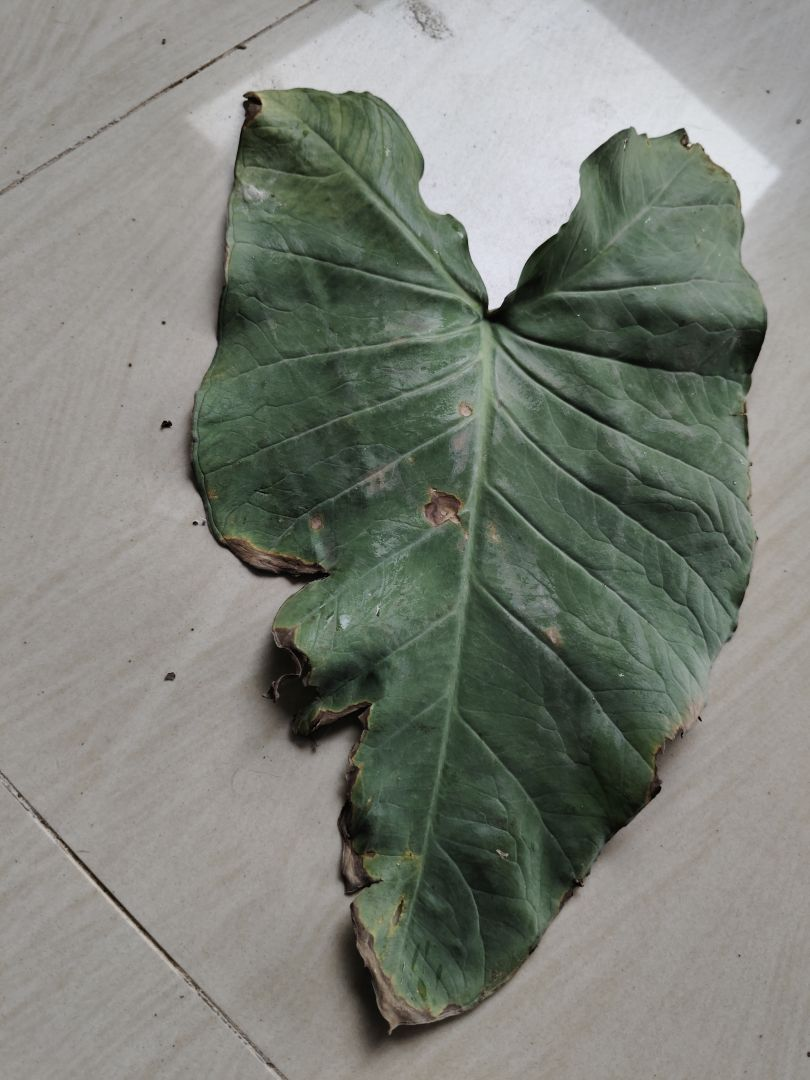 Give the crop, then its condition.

taro, leaf blight
